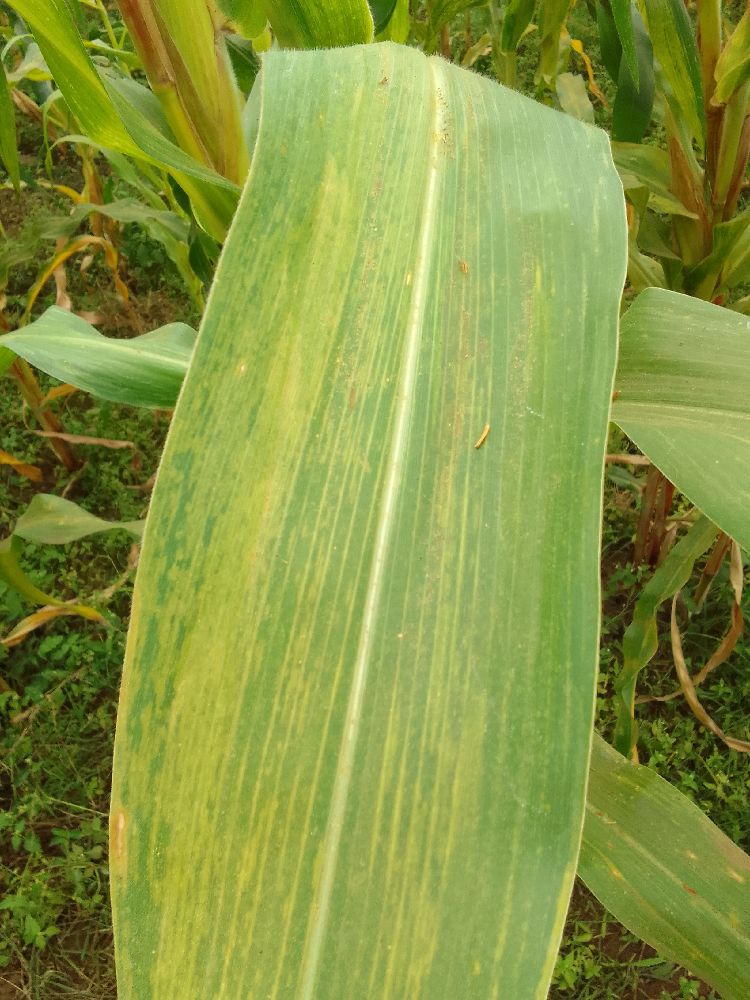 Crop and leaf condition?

maize, maize lethal necrosis
